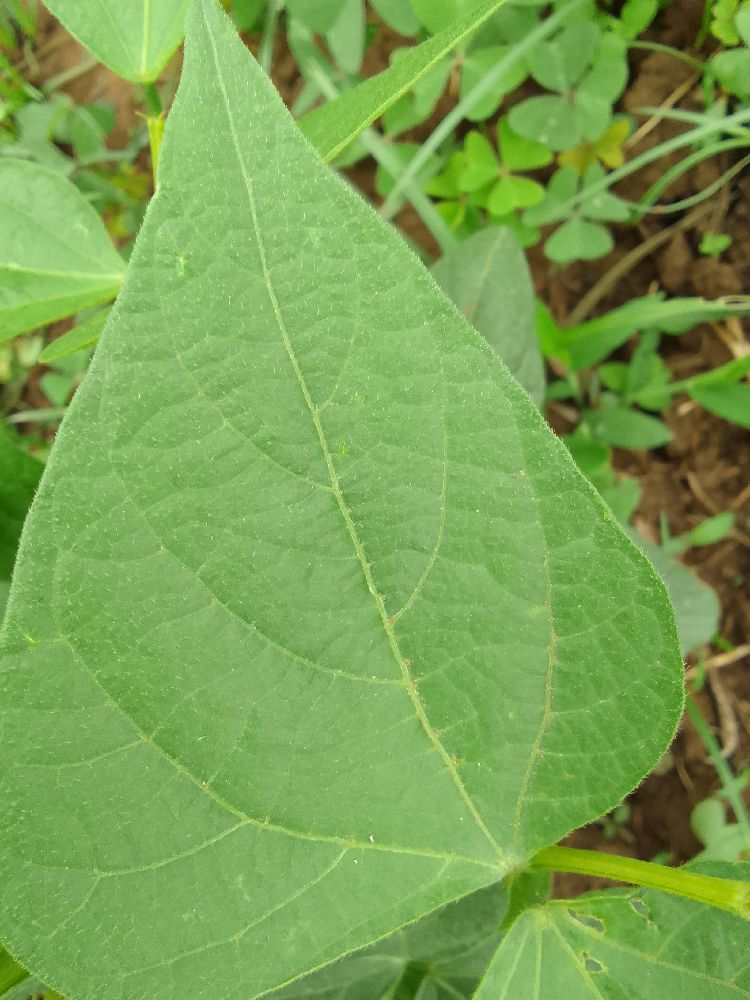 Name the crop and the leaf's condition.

common bean, healthy
